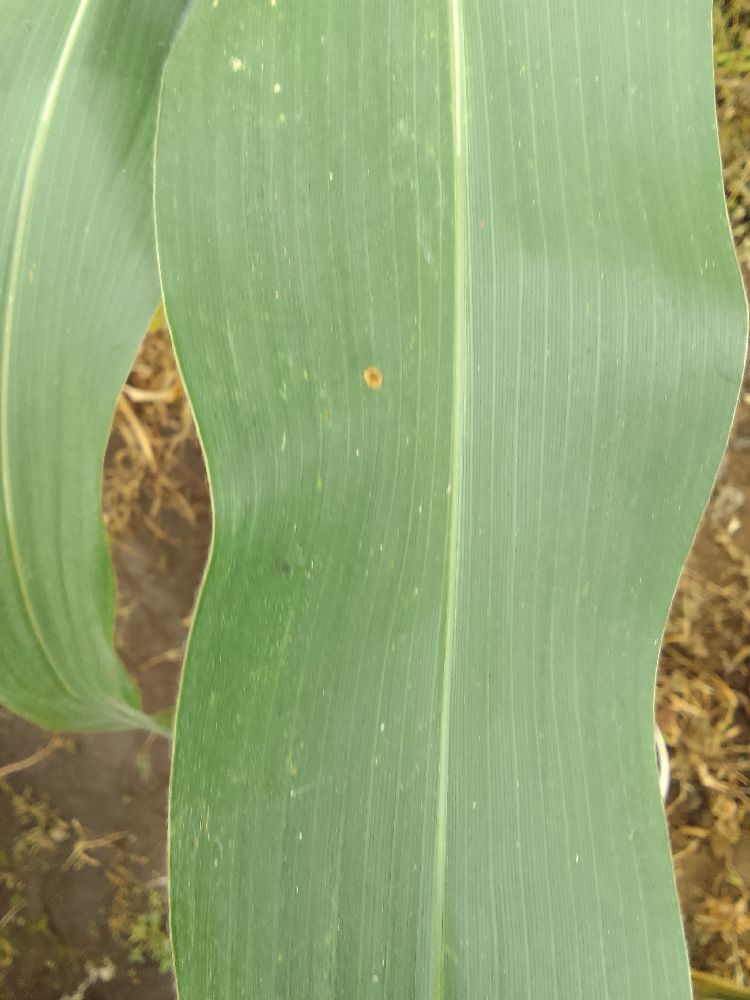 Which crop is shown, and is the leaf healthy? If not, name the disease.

maize, healthy
